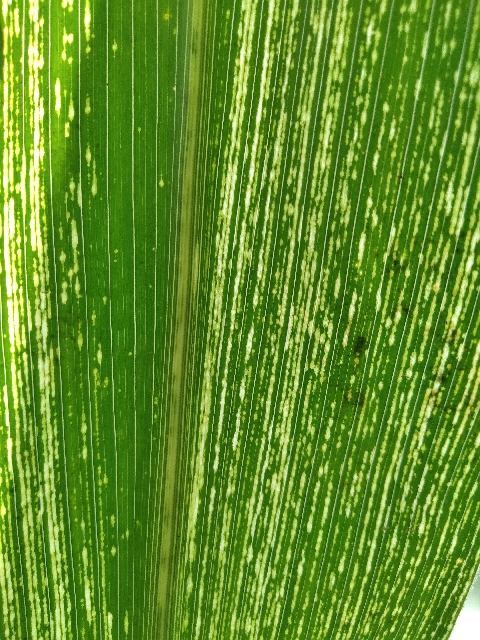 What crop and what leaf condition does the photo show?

maize, maize streak virus
